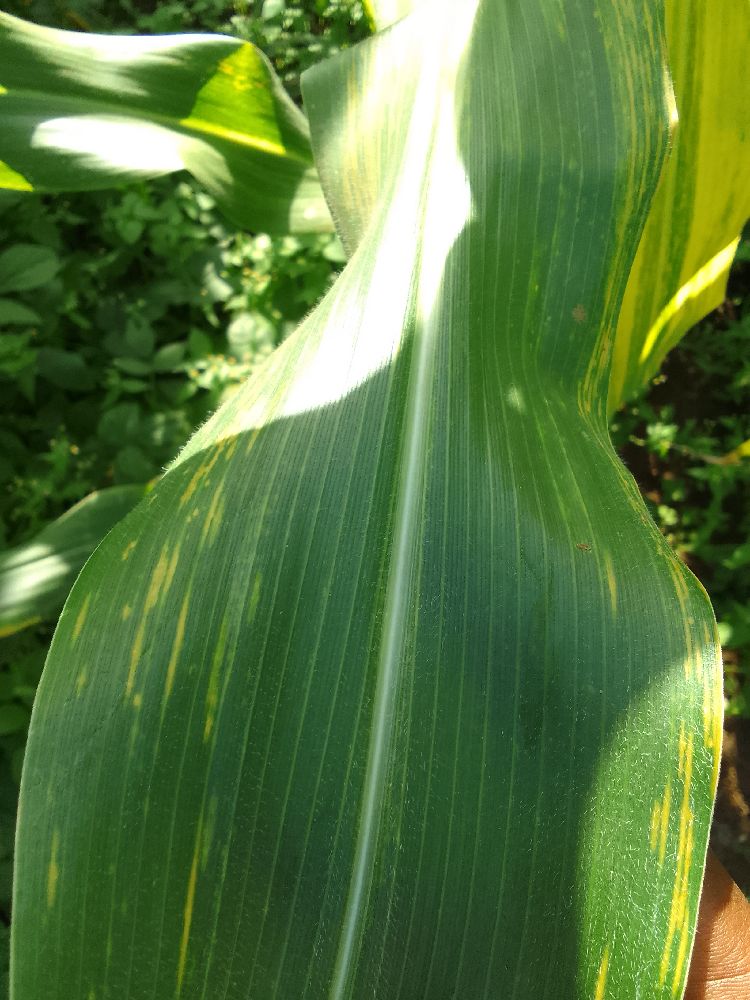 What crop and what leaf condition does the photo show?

maize, maize lethal necrosis
